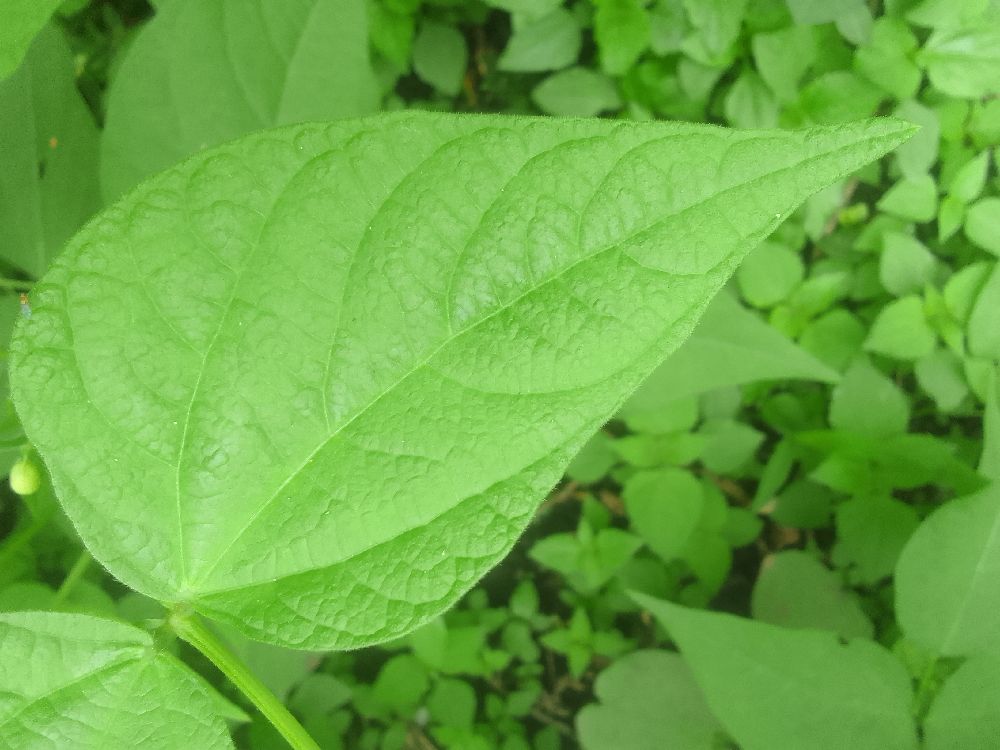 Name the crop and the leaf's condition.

common bean, healthy
